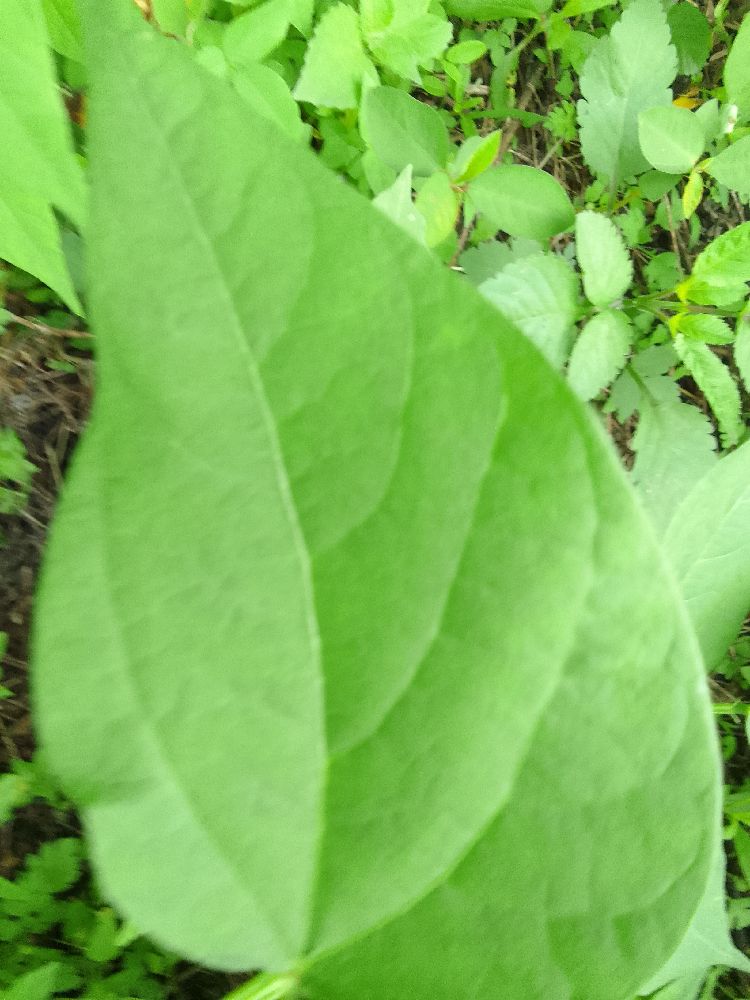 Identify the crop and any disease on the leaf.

common bean, healthy
